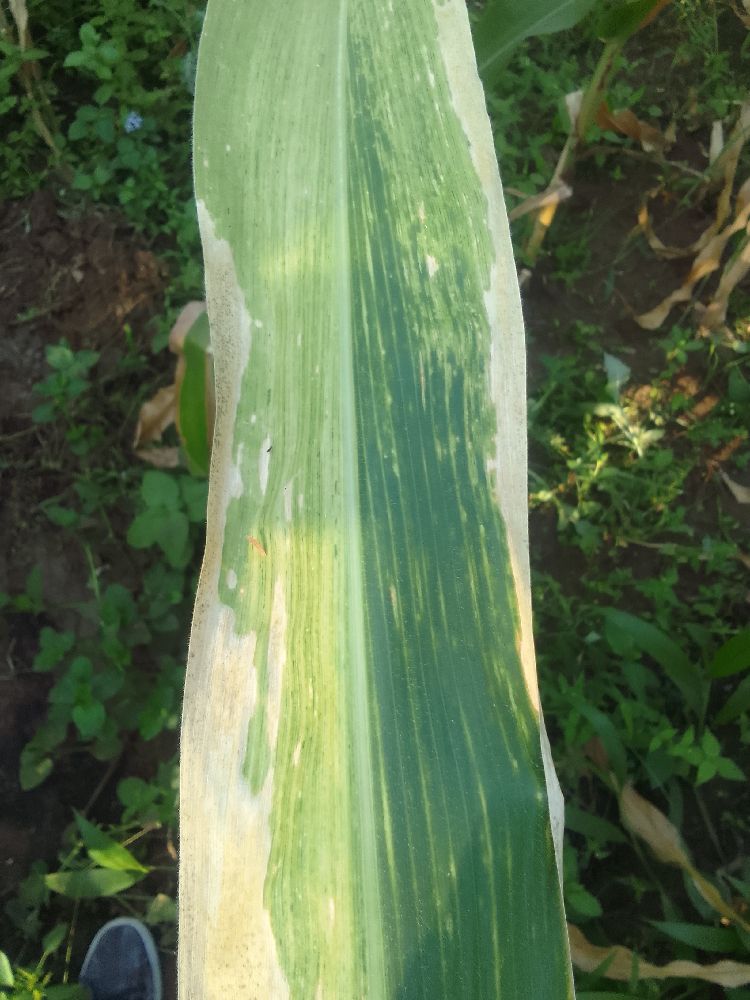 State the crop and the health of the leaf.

maize, maize lethal necrosis
